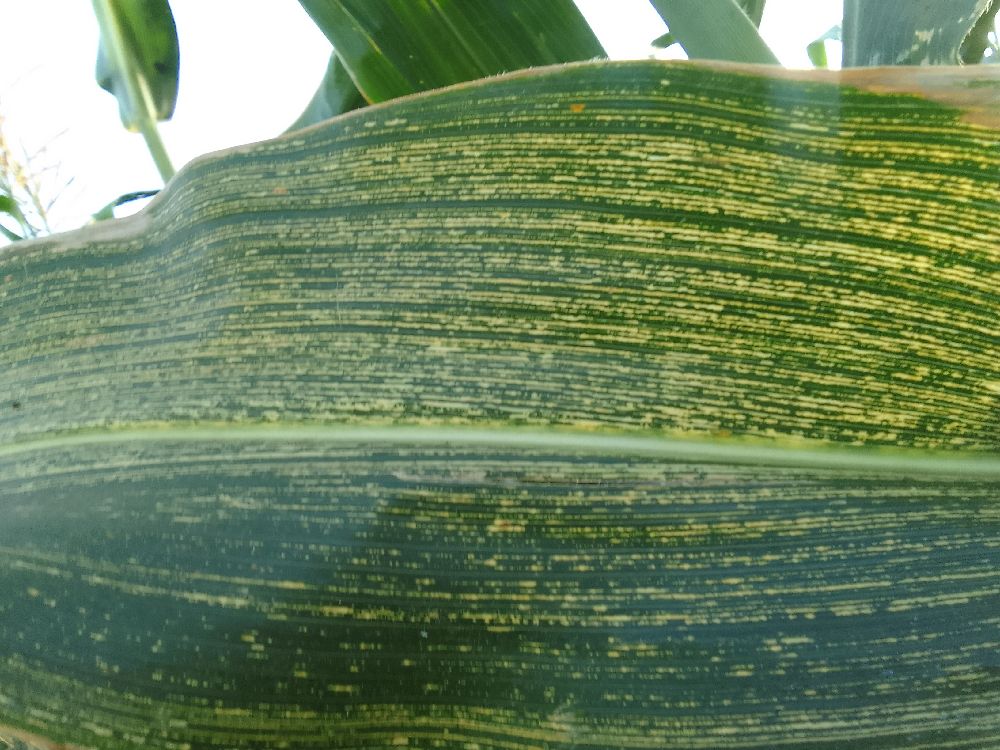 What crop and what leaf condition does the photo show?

maize, maize streak virus
